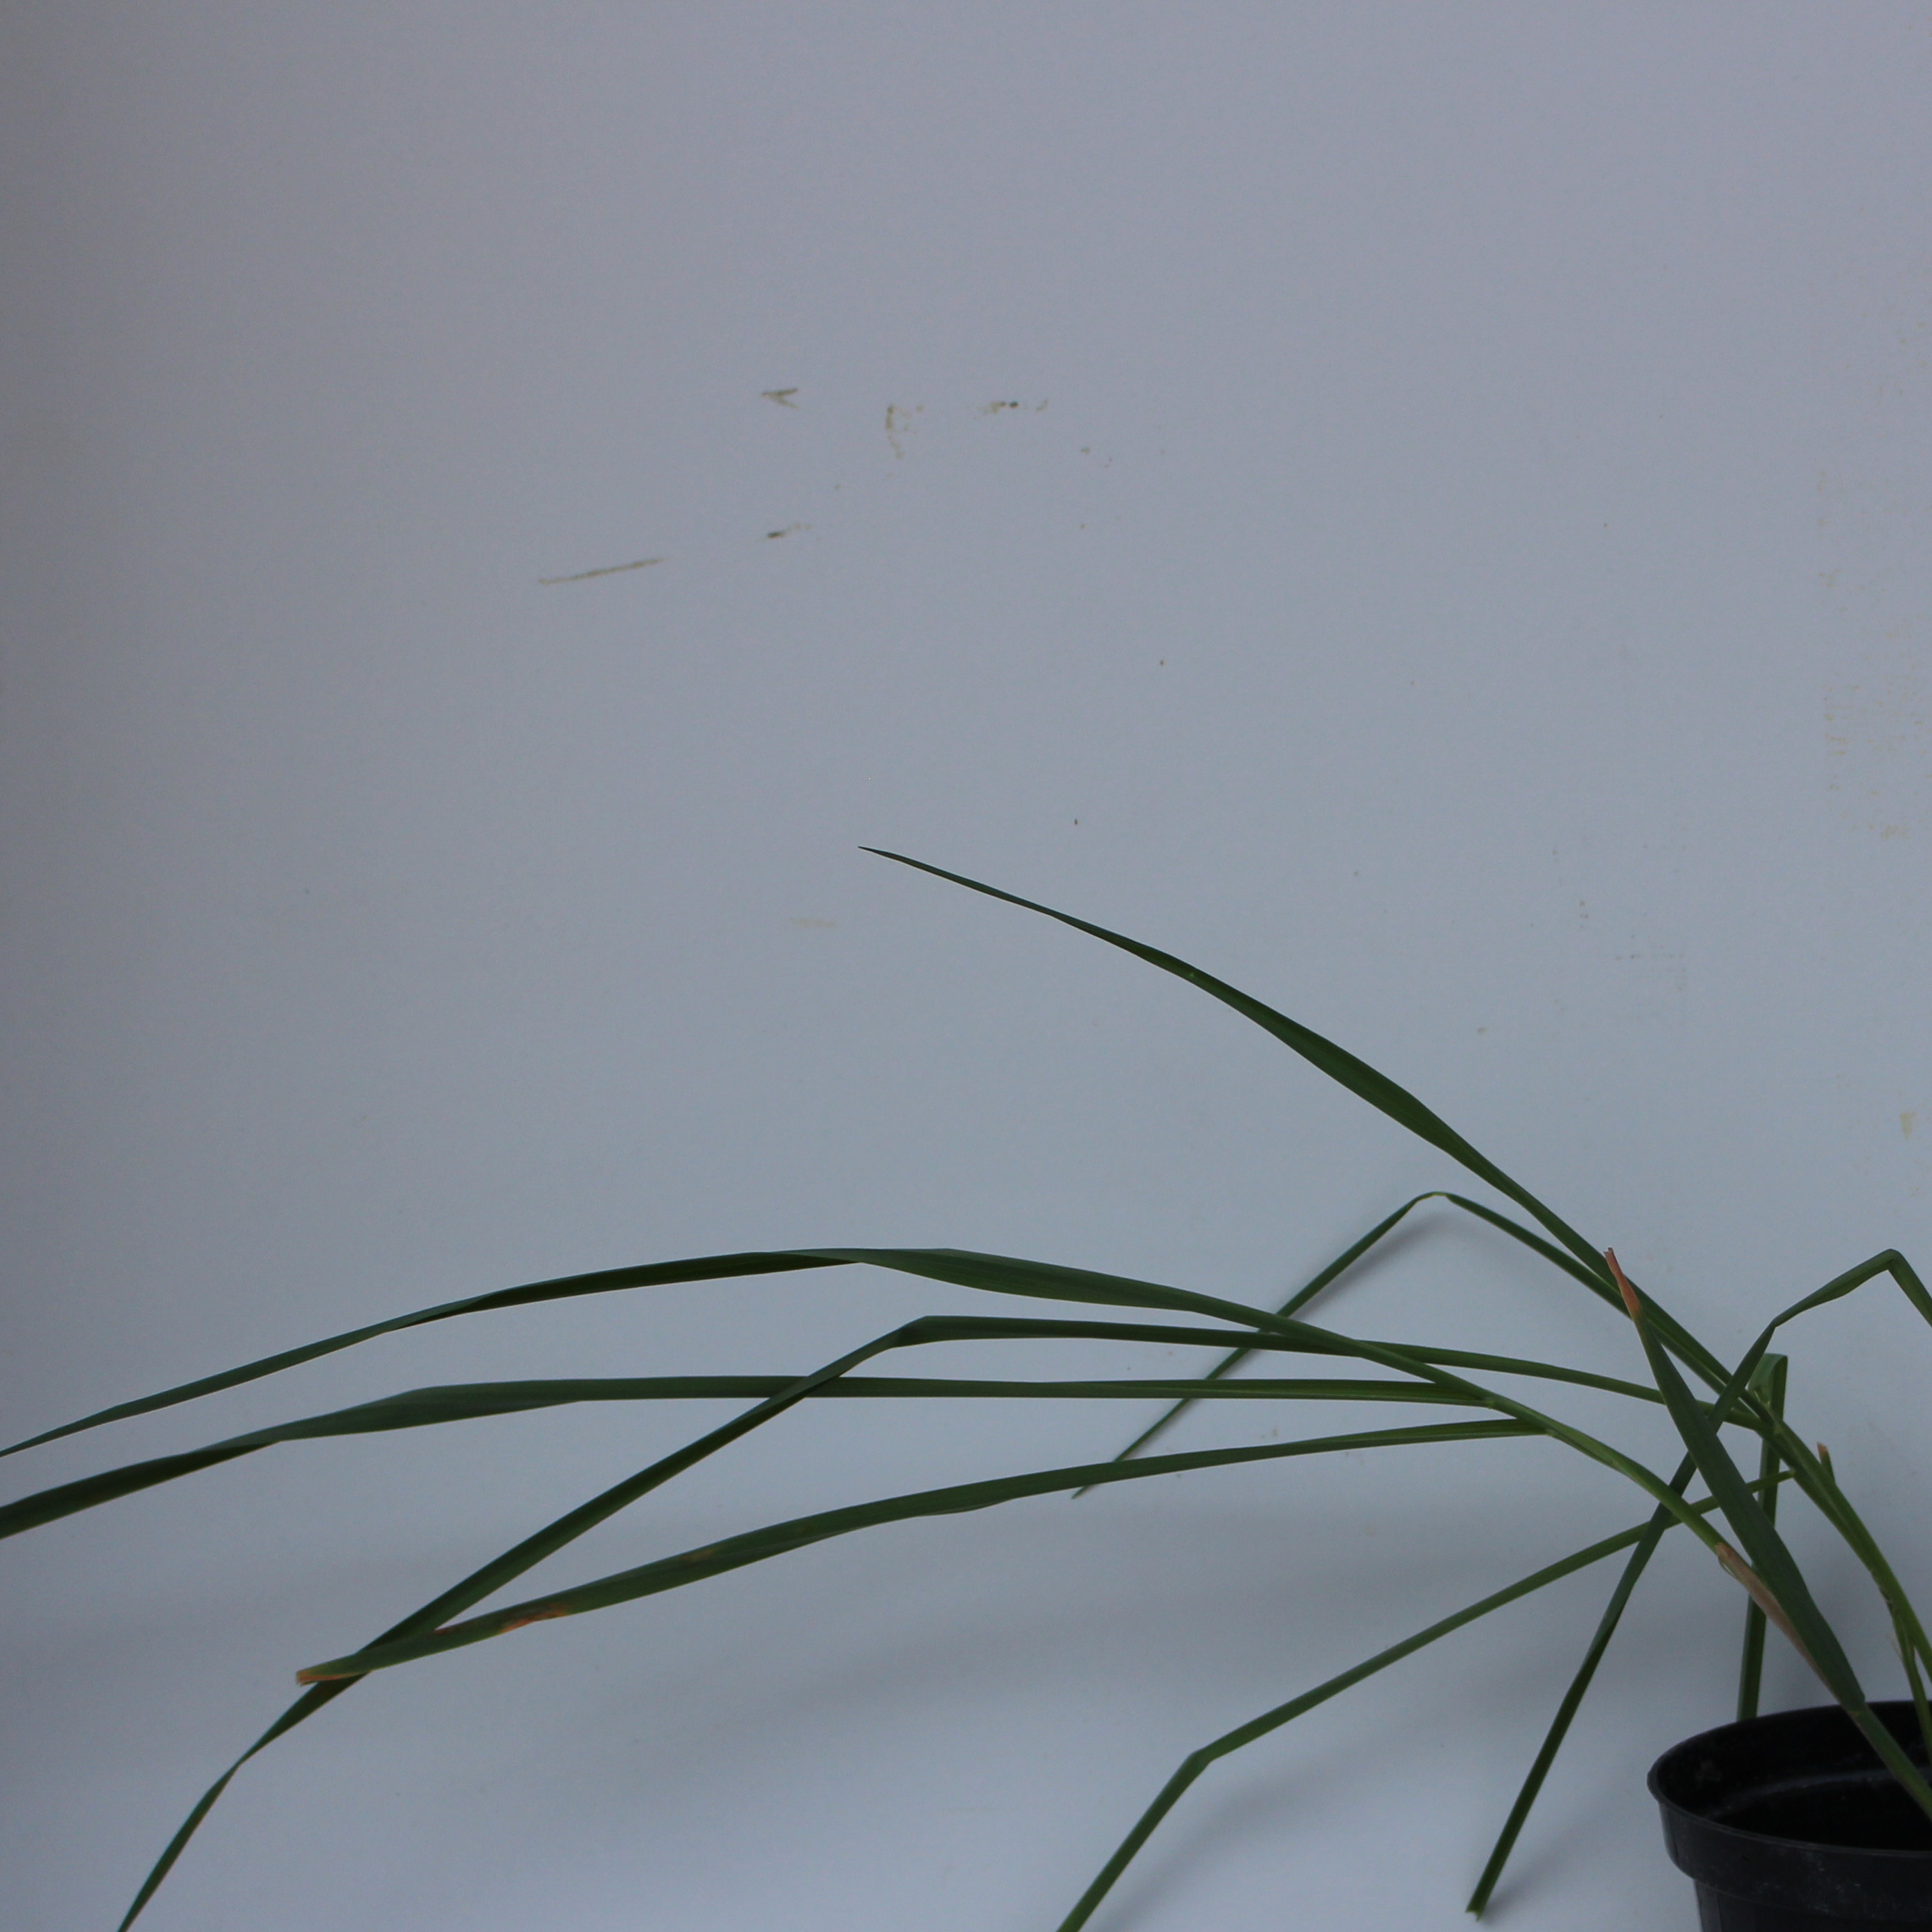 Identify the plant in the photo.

Avena sterilis
